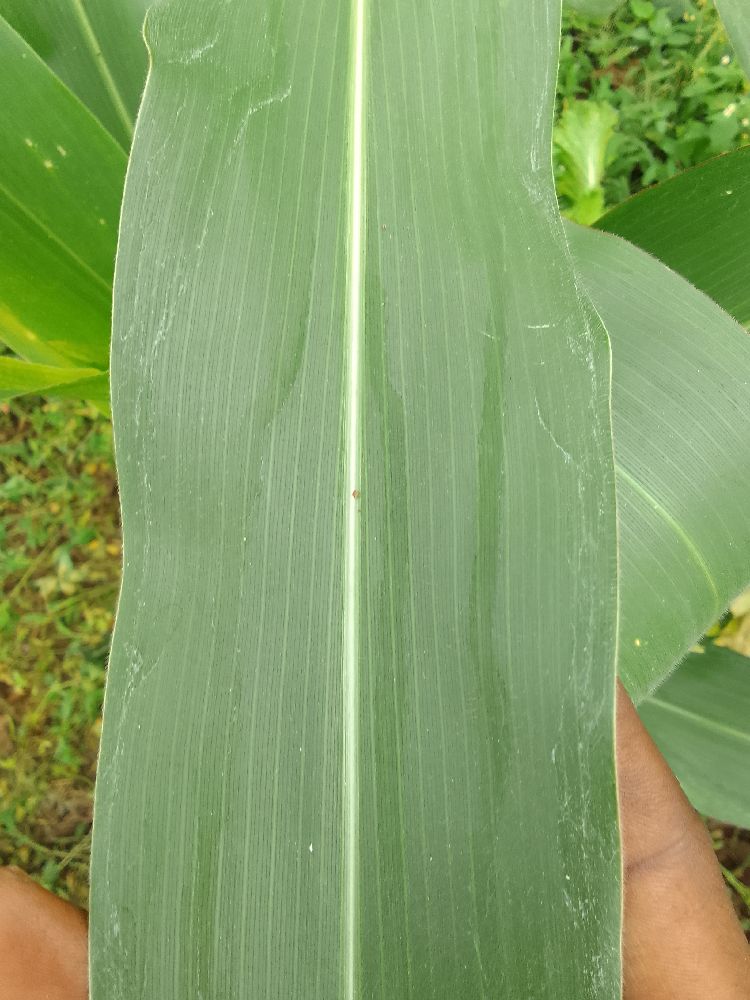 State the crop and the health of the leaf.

maize, healthy
